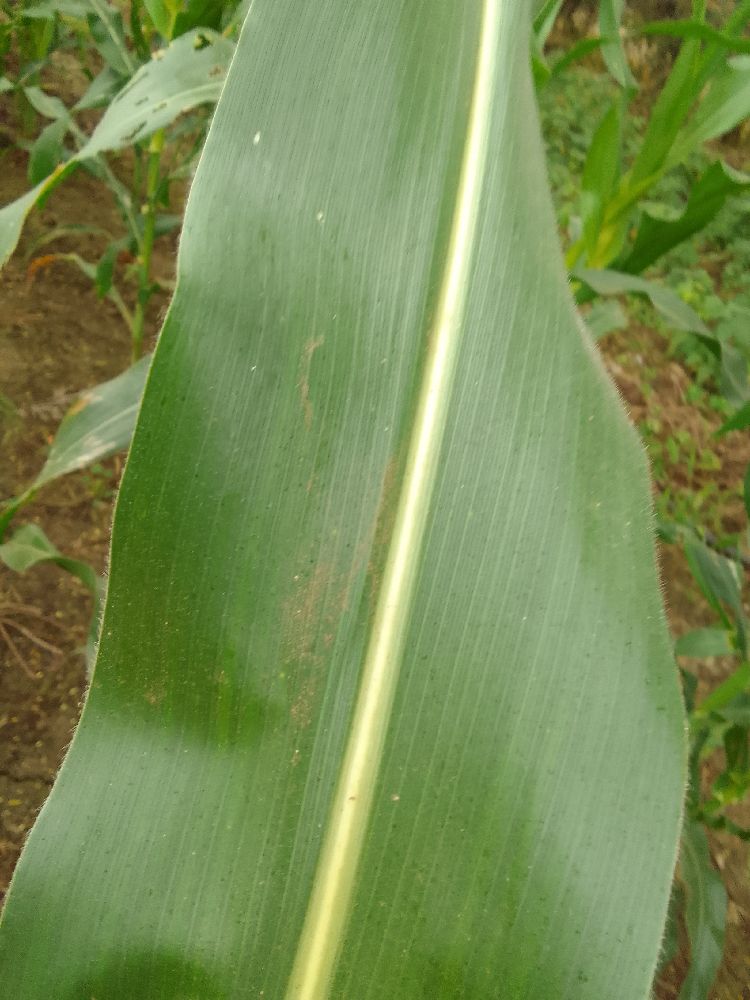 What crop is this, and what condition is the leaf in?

maize, healthy
